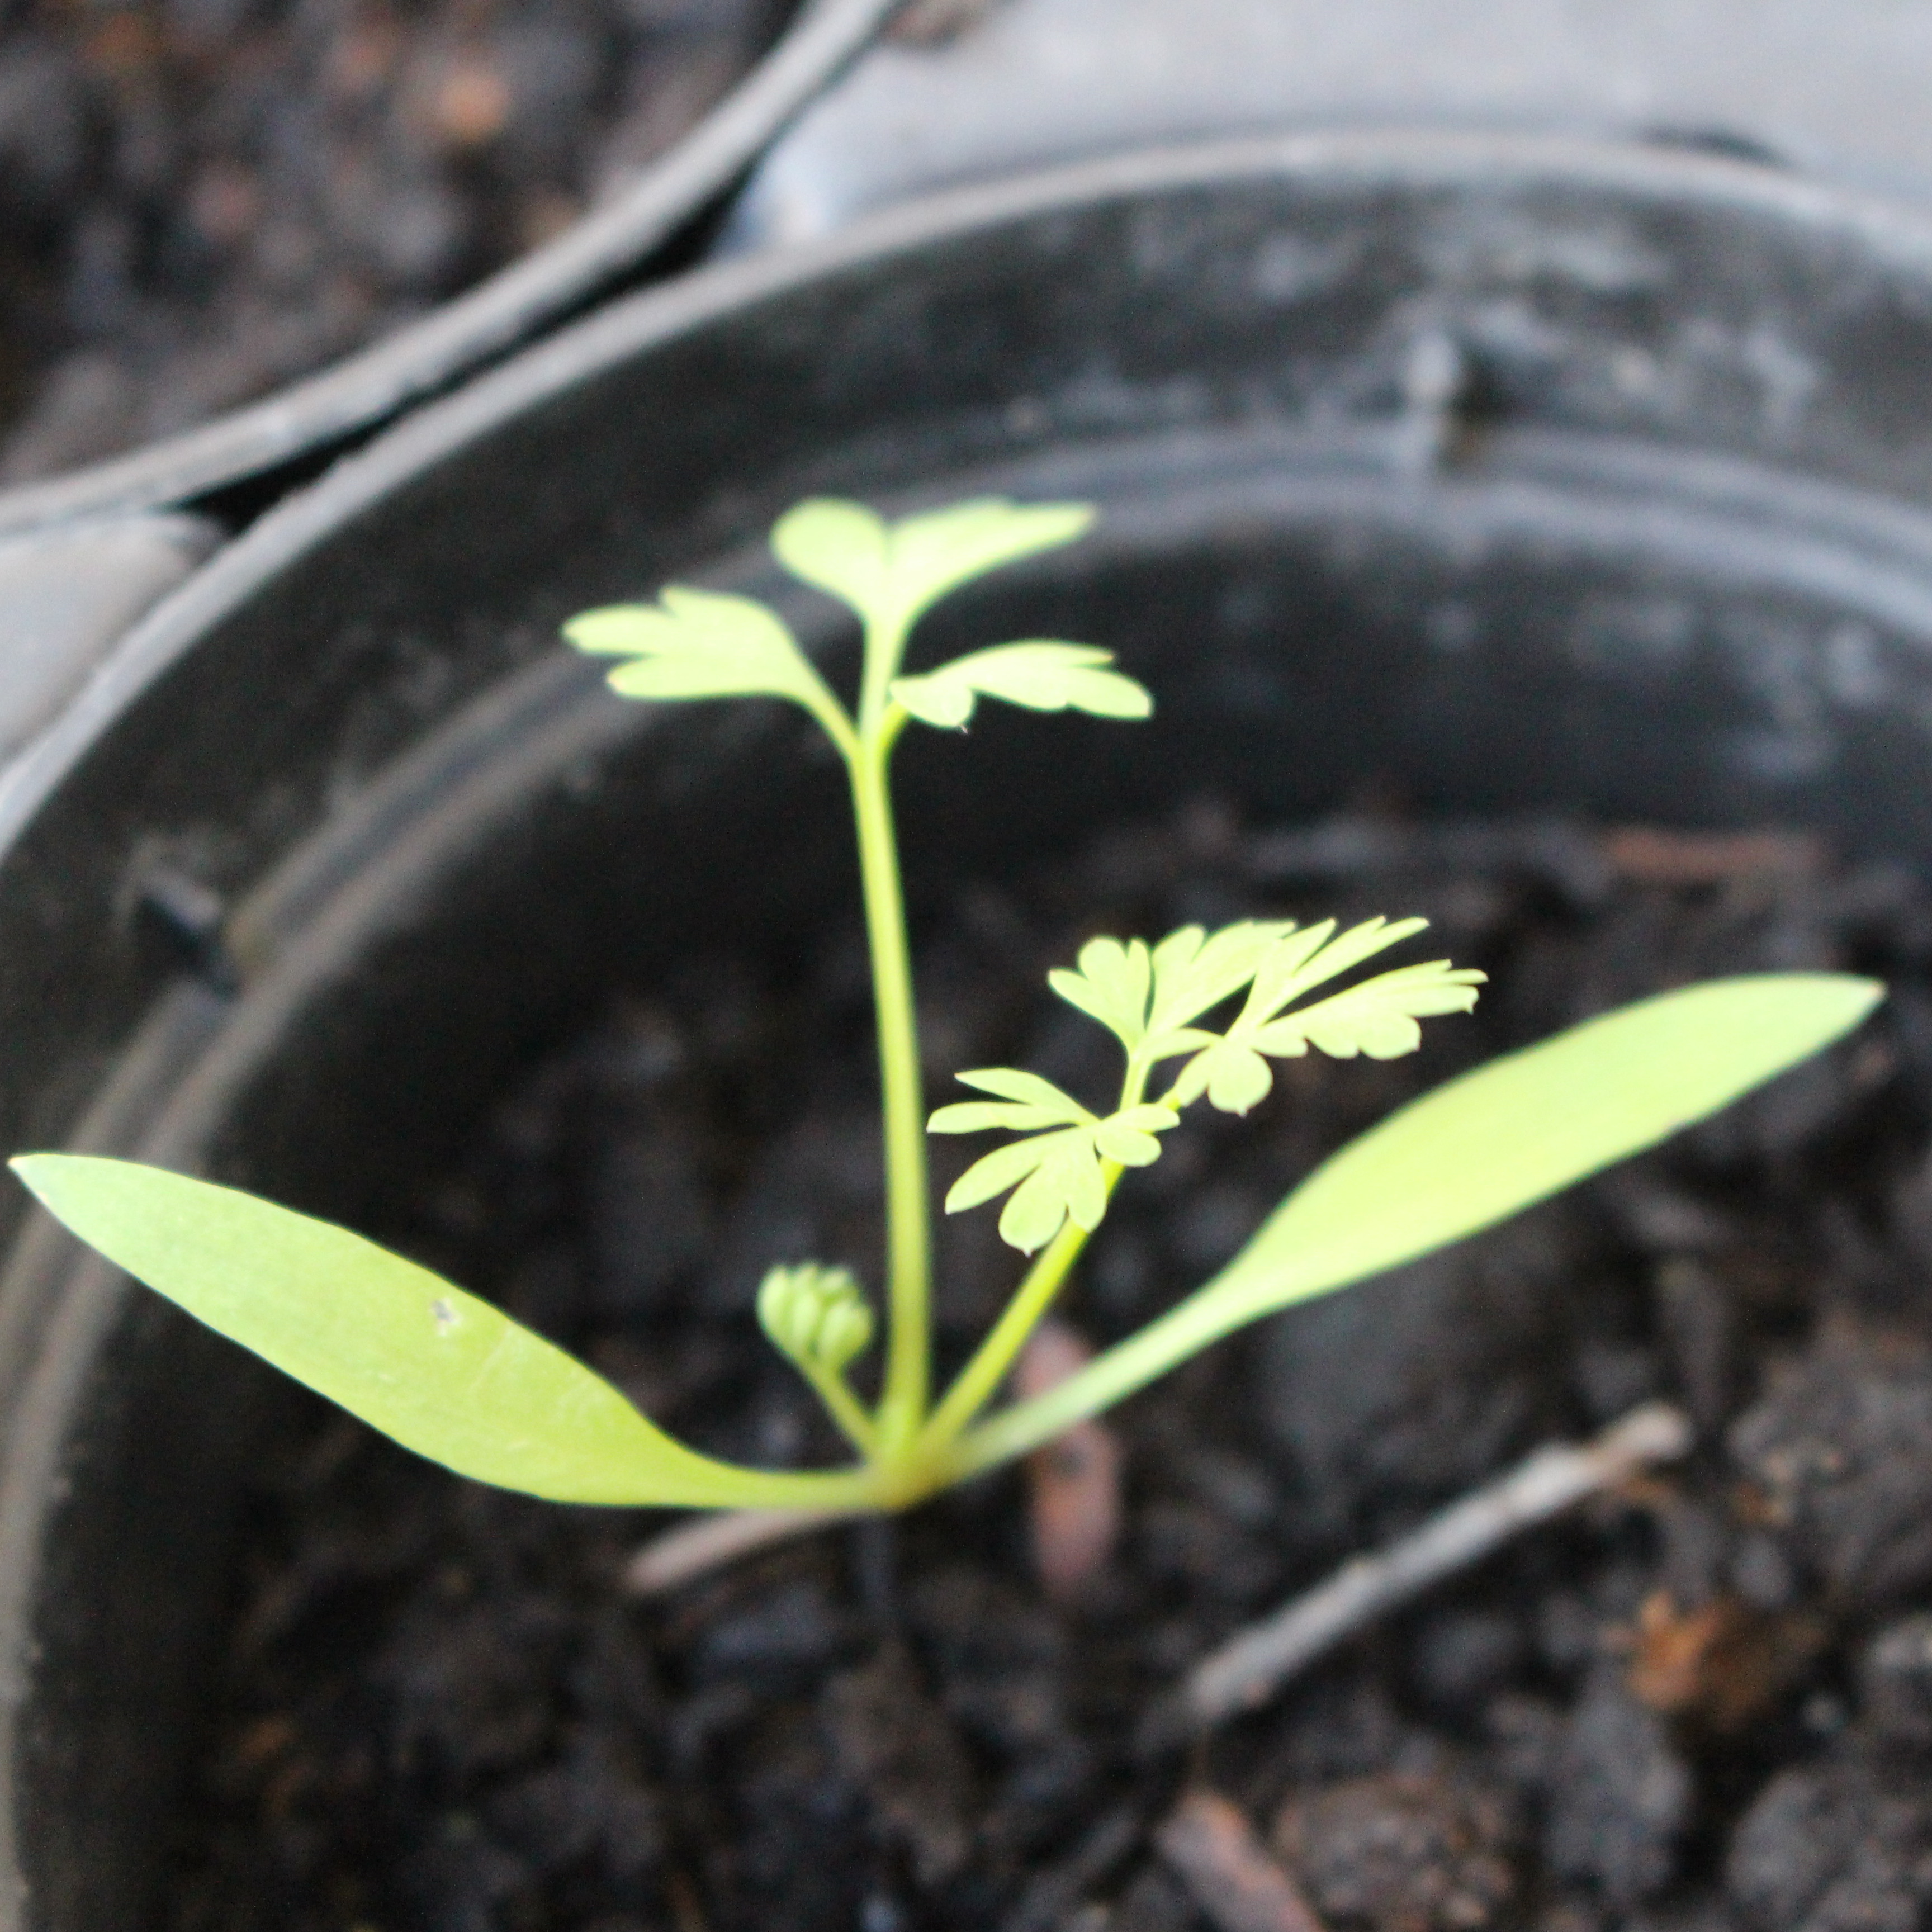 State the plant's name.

Fumaria officinalis
